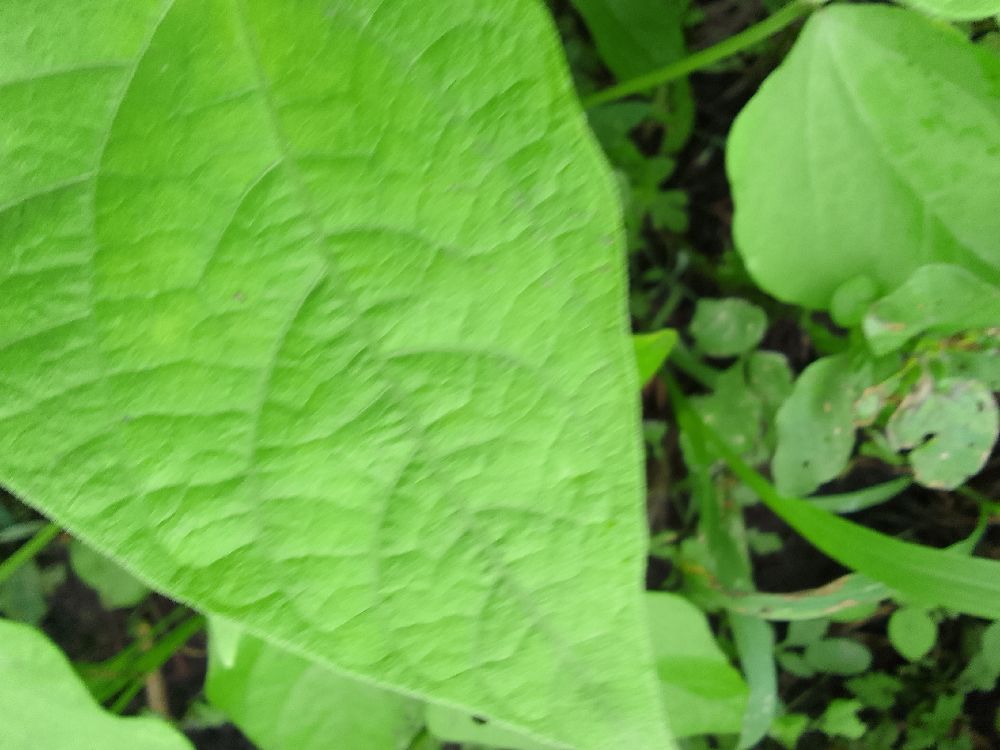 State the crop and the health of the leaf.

common bean, healthy
